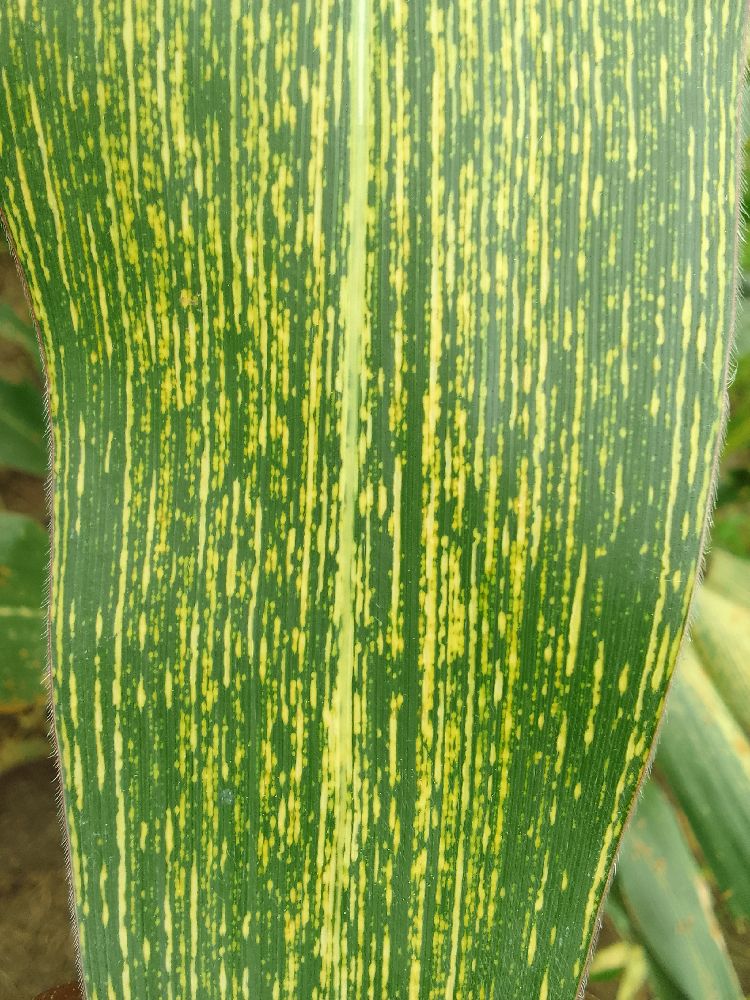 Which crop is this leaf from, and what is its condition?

maize, maize streak virus
